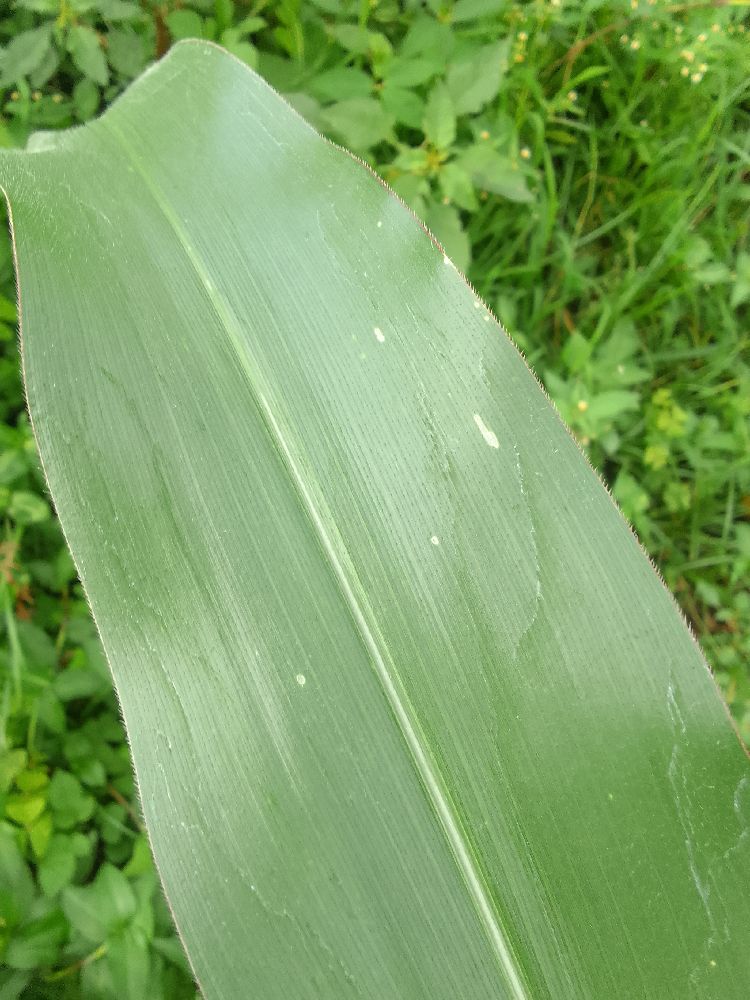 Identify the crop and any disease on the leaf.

maize, healthy
